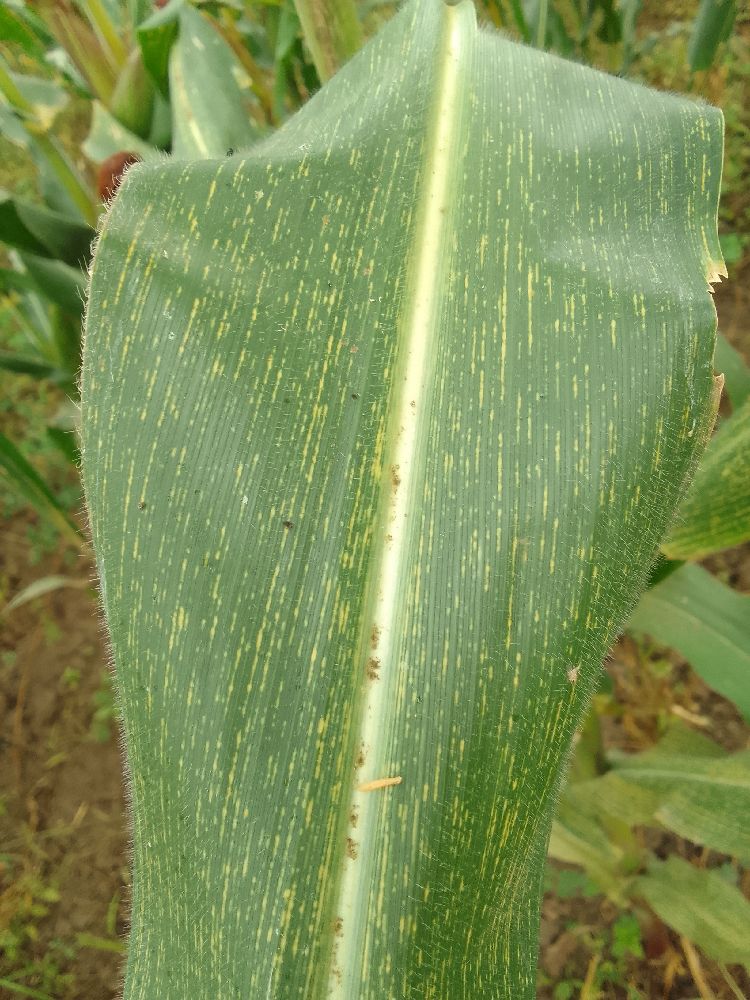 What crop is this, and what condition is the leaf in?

maize, maize streak virus
